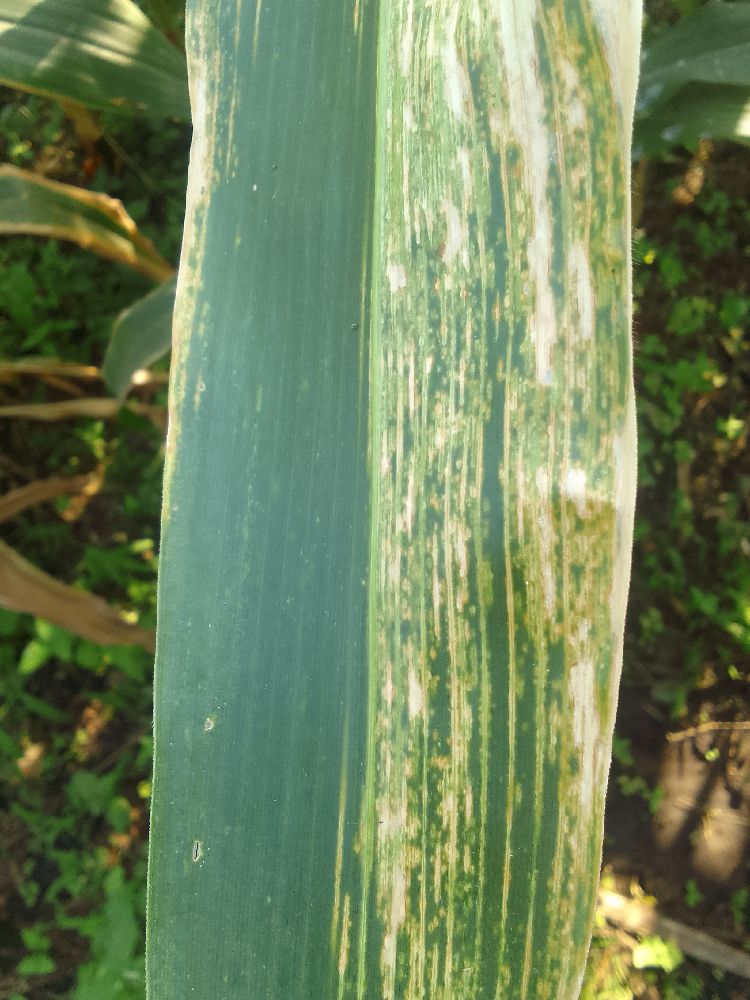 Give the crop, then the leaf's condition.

maize, maize lethal necrosis
